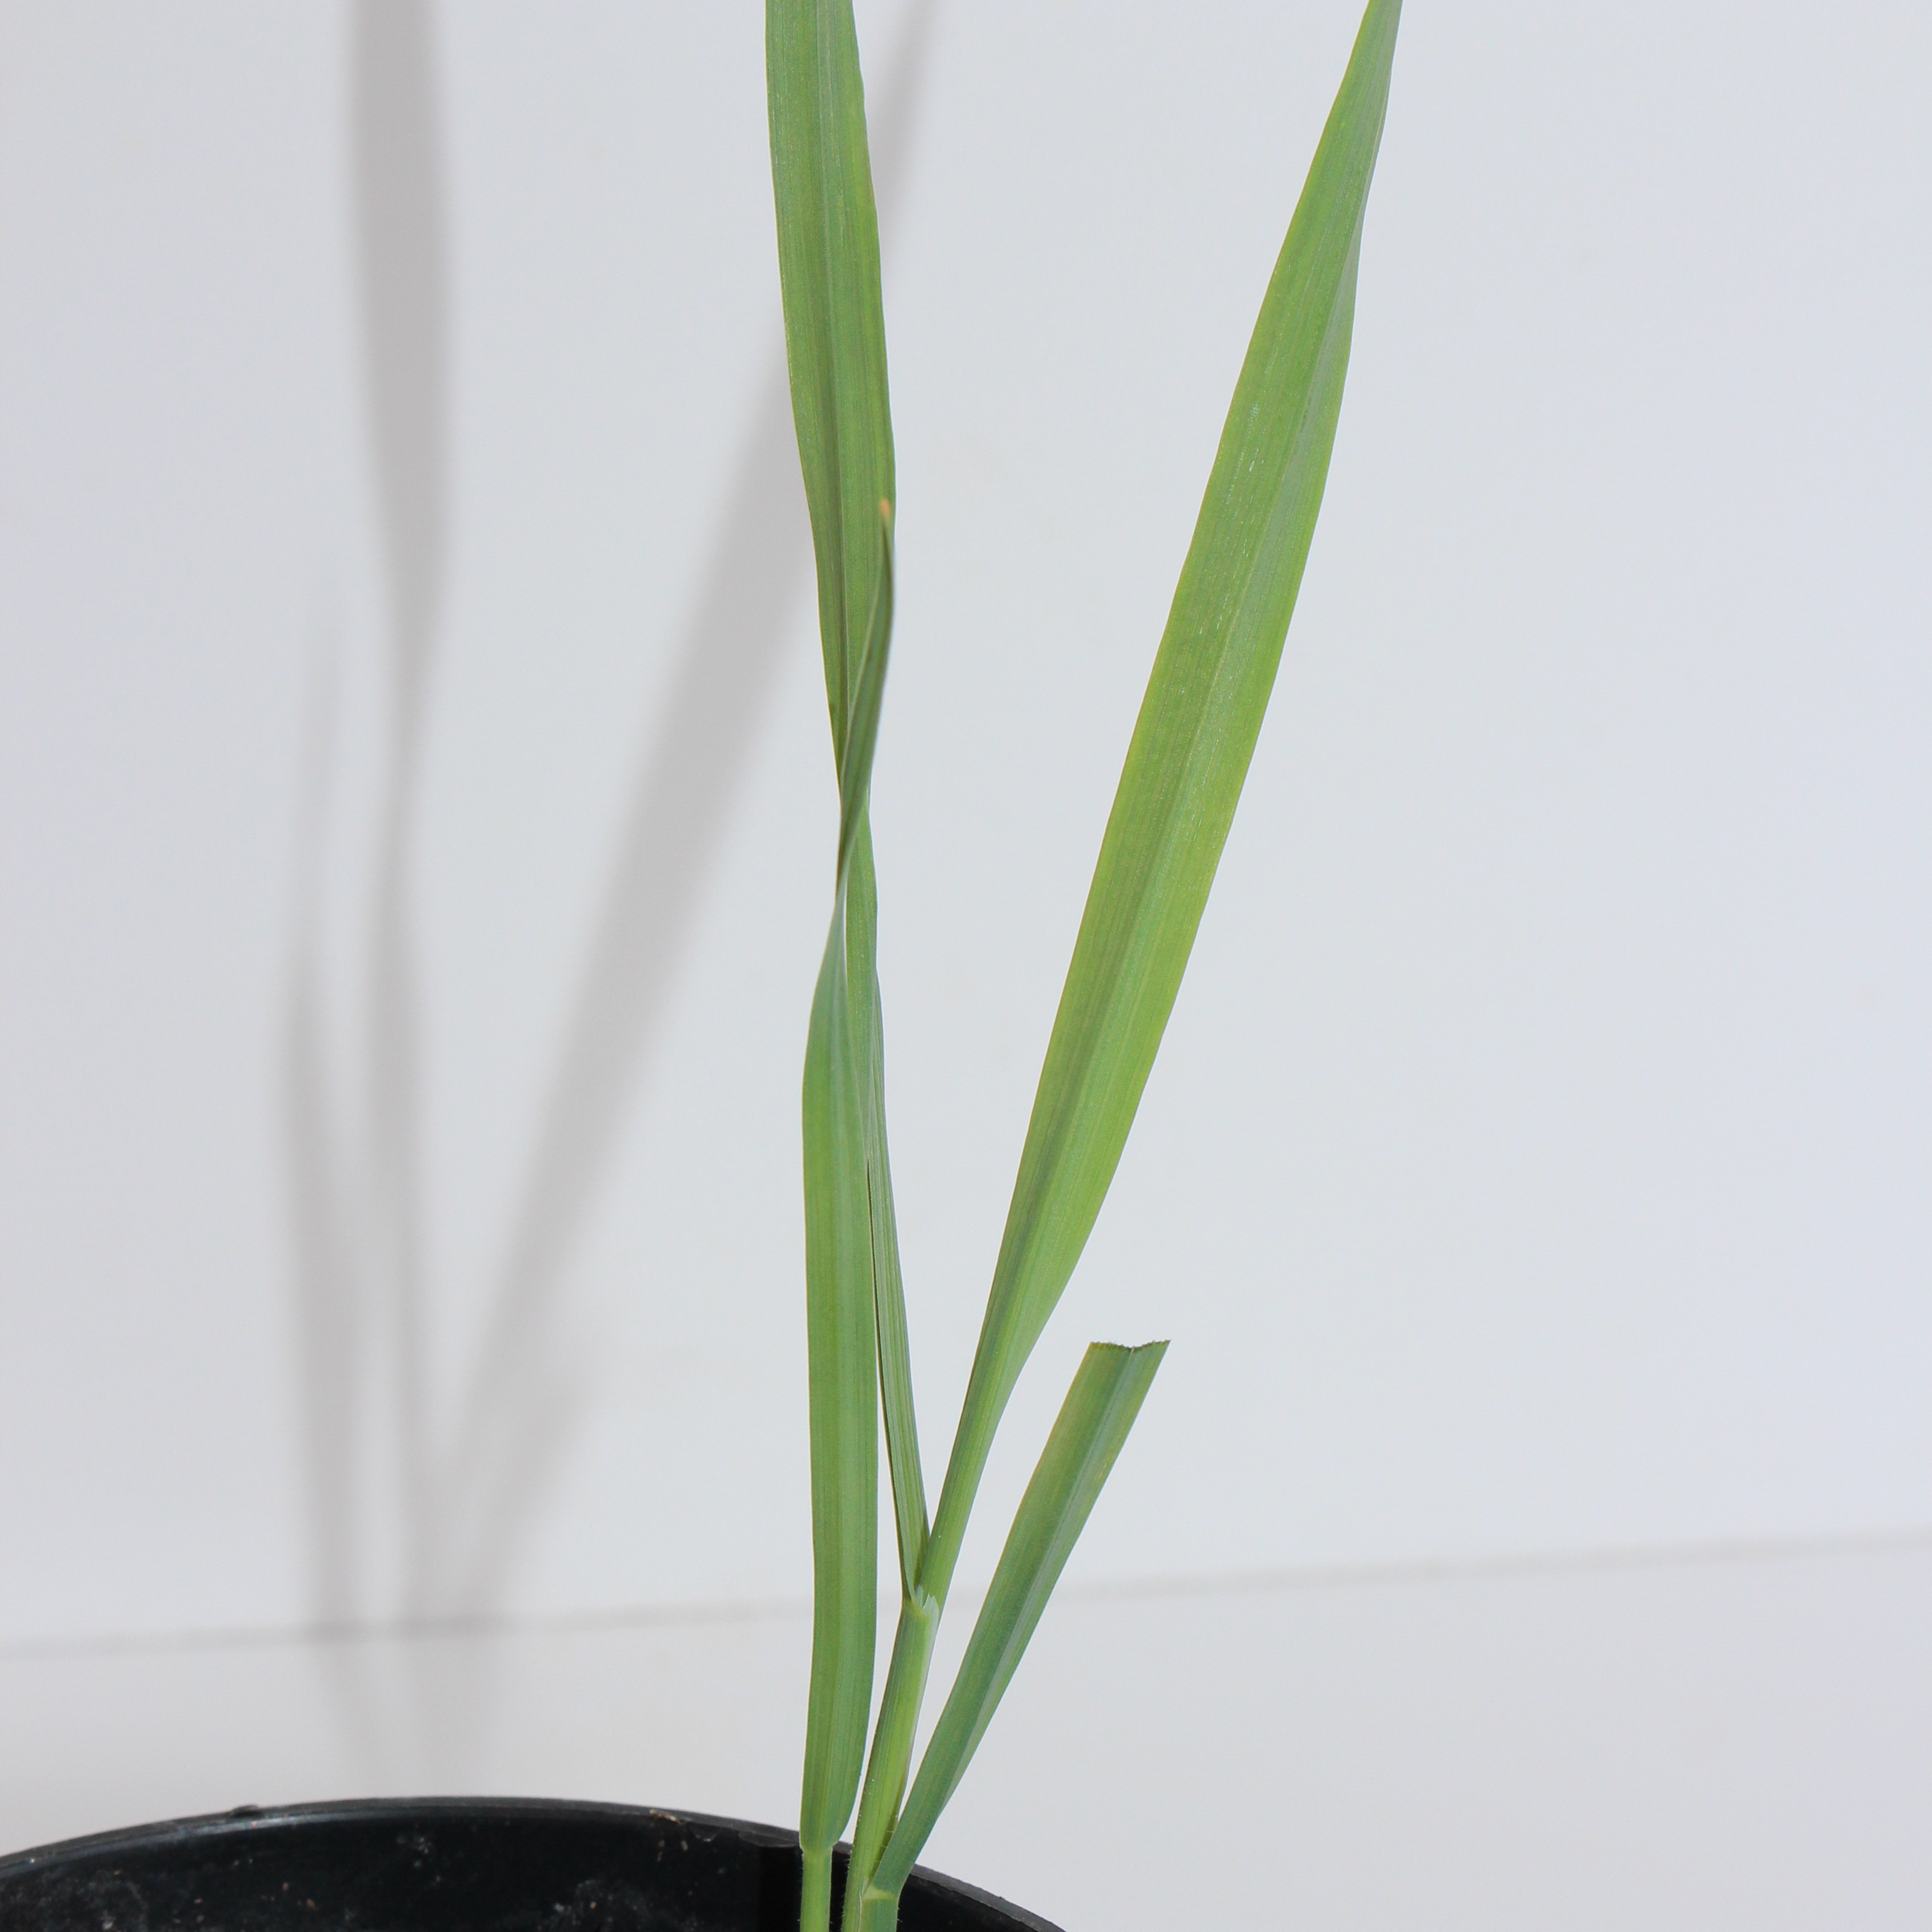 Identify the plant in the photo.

Avena sterilis
